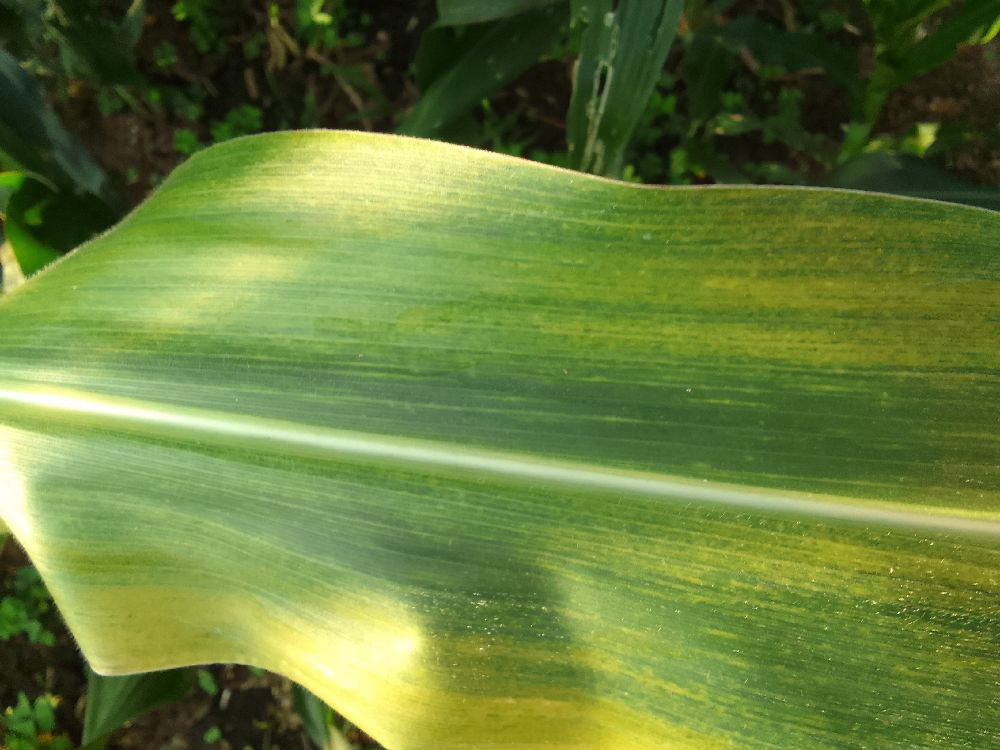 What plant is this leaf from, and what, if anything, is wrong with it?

maize, maize lethal necrosis
